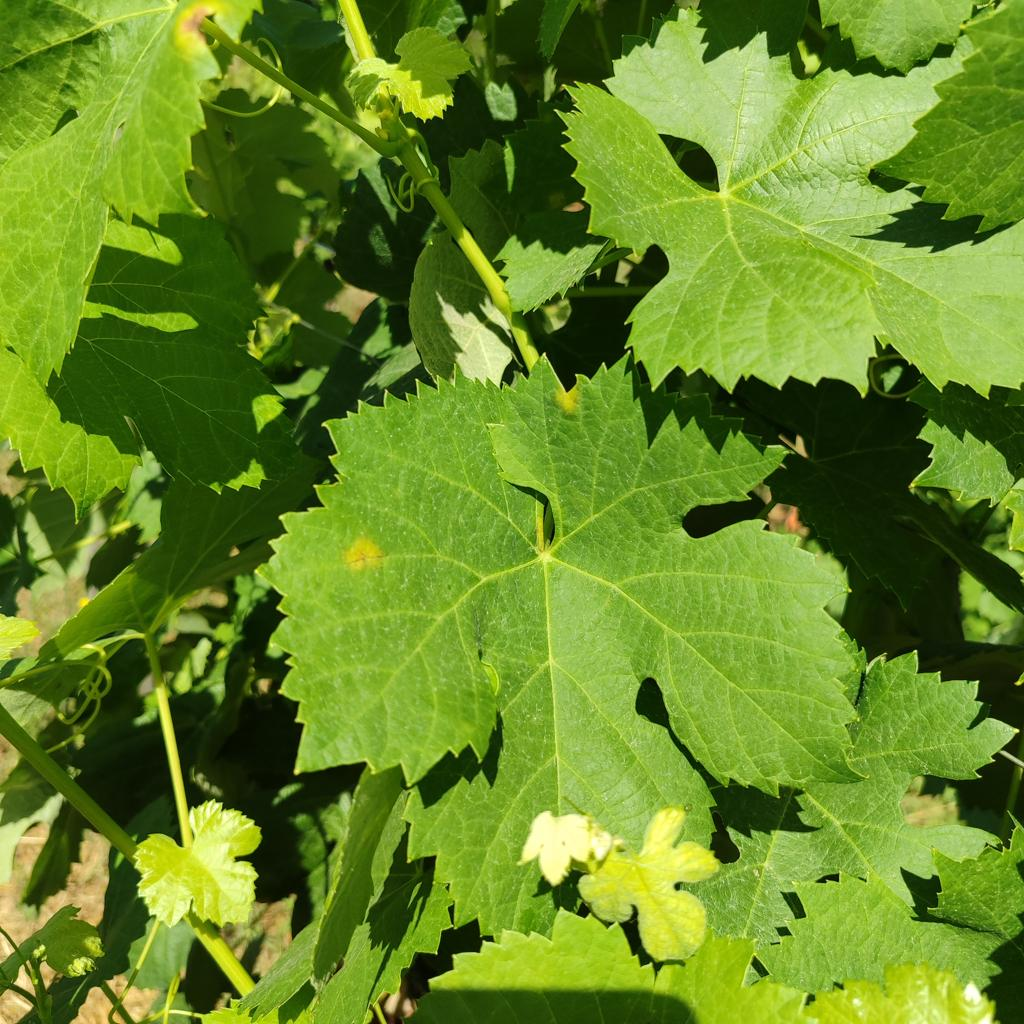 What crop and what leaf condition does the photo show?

grapevine, downy mildew
